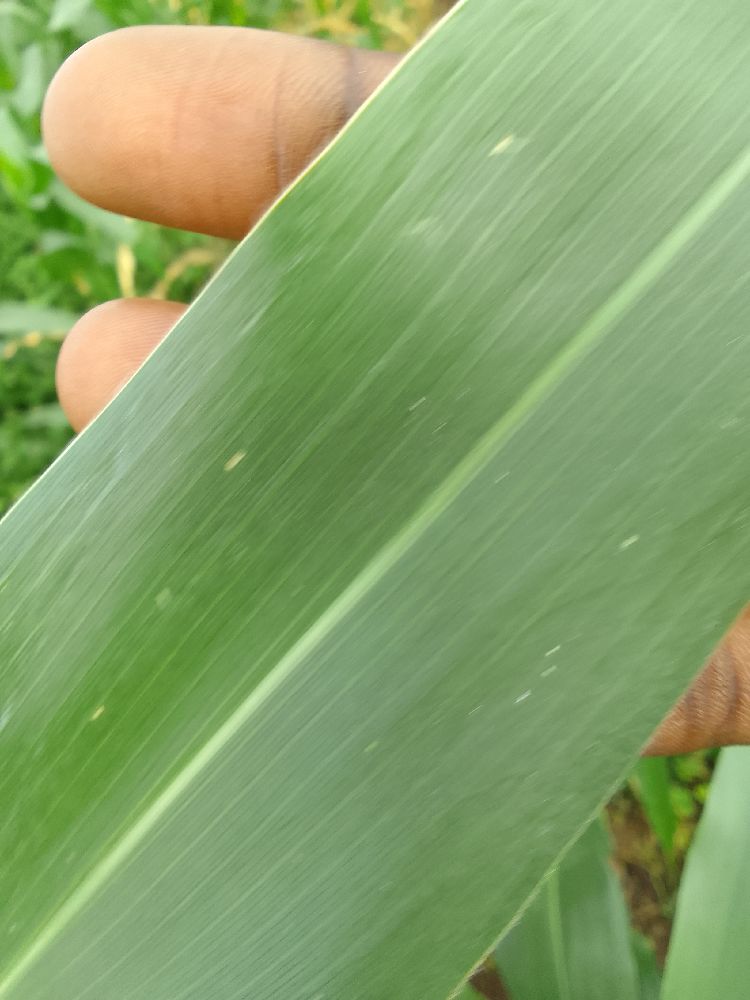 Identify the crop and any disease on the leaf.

maize, healthy
